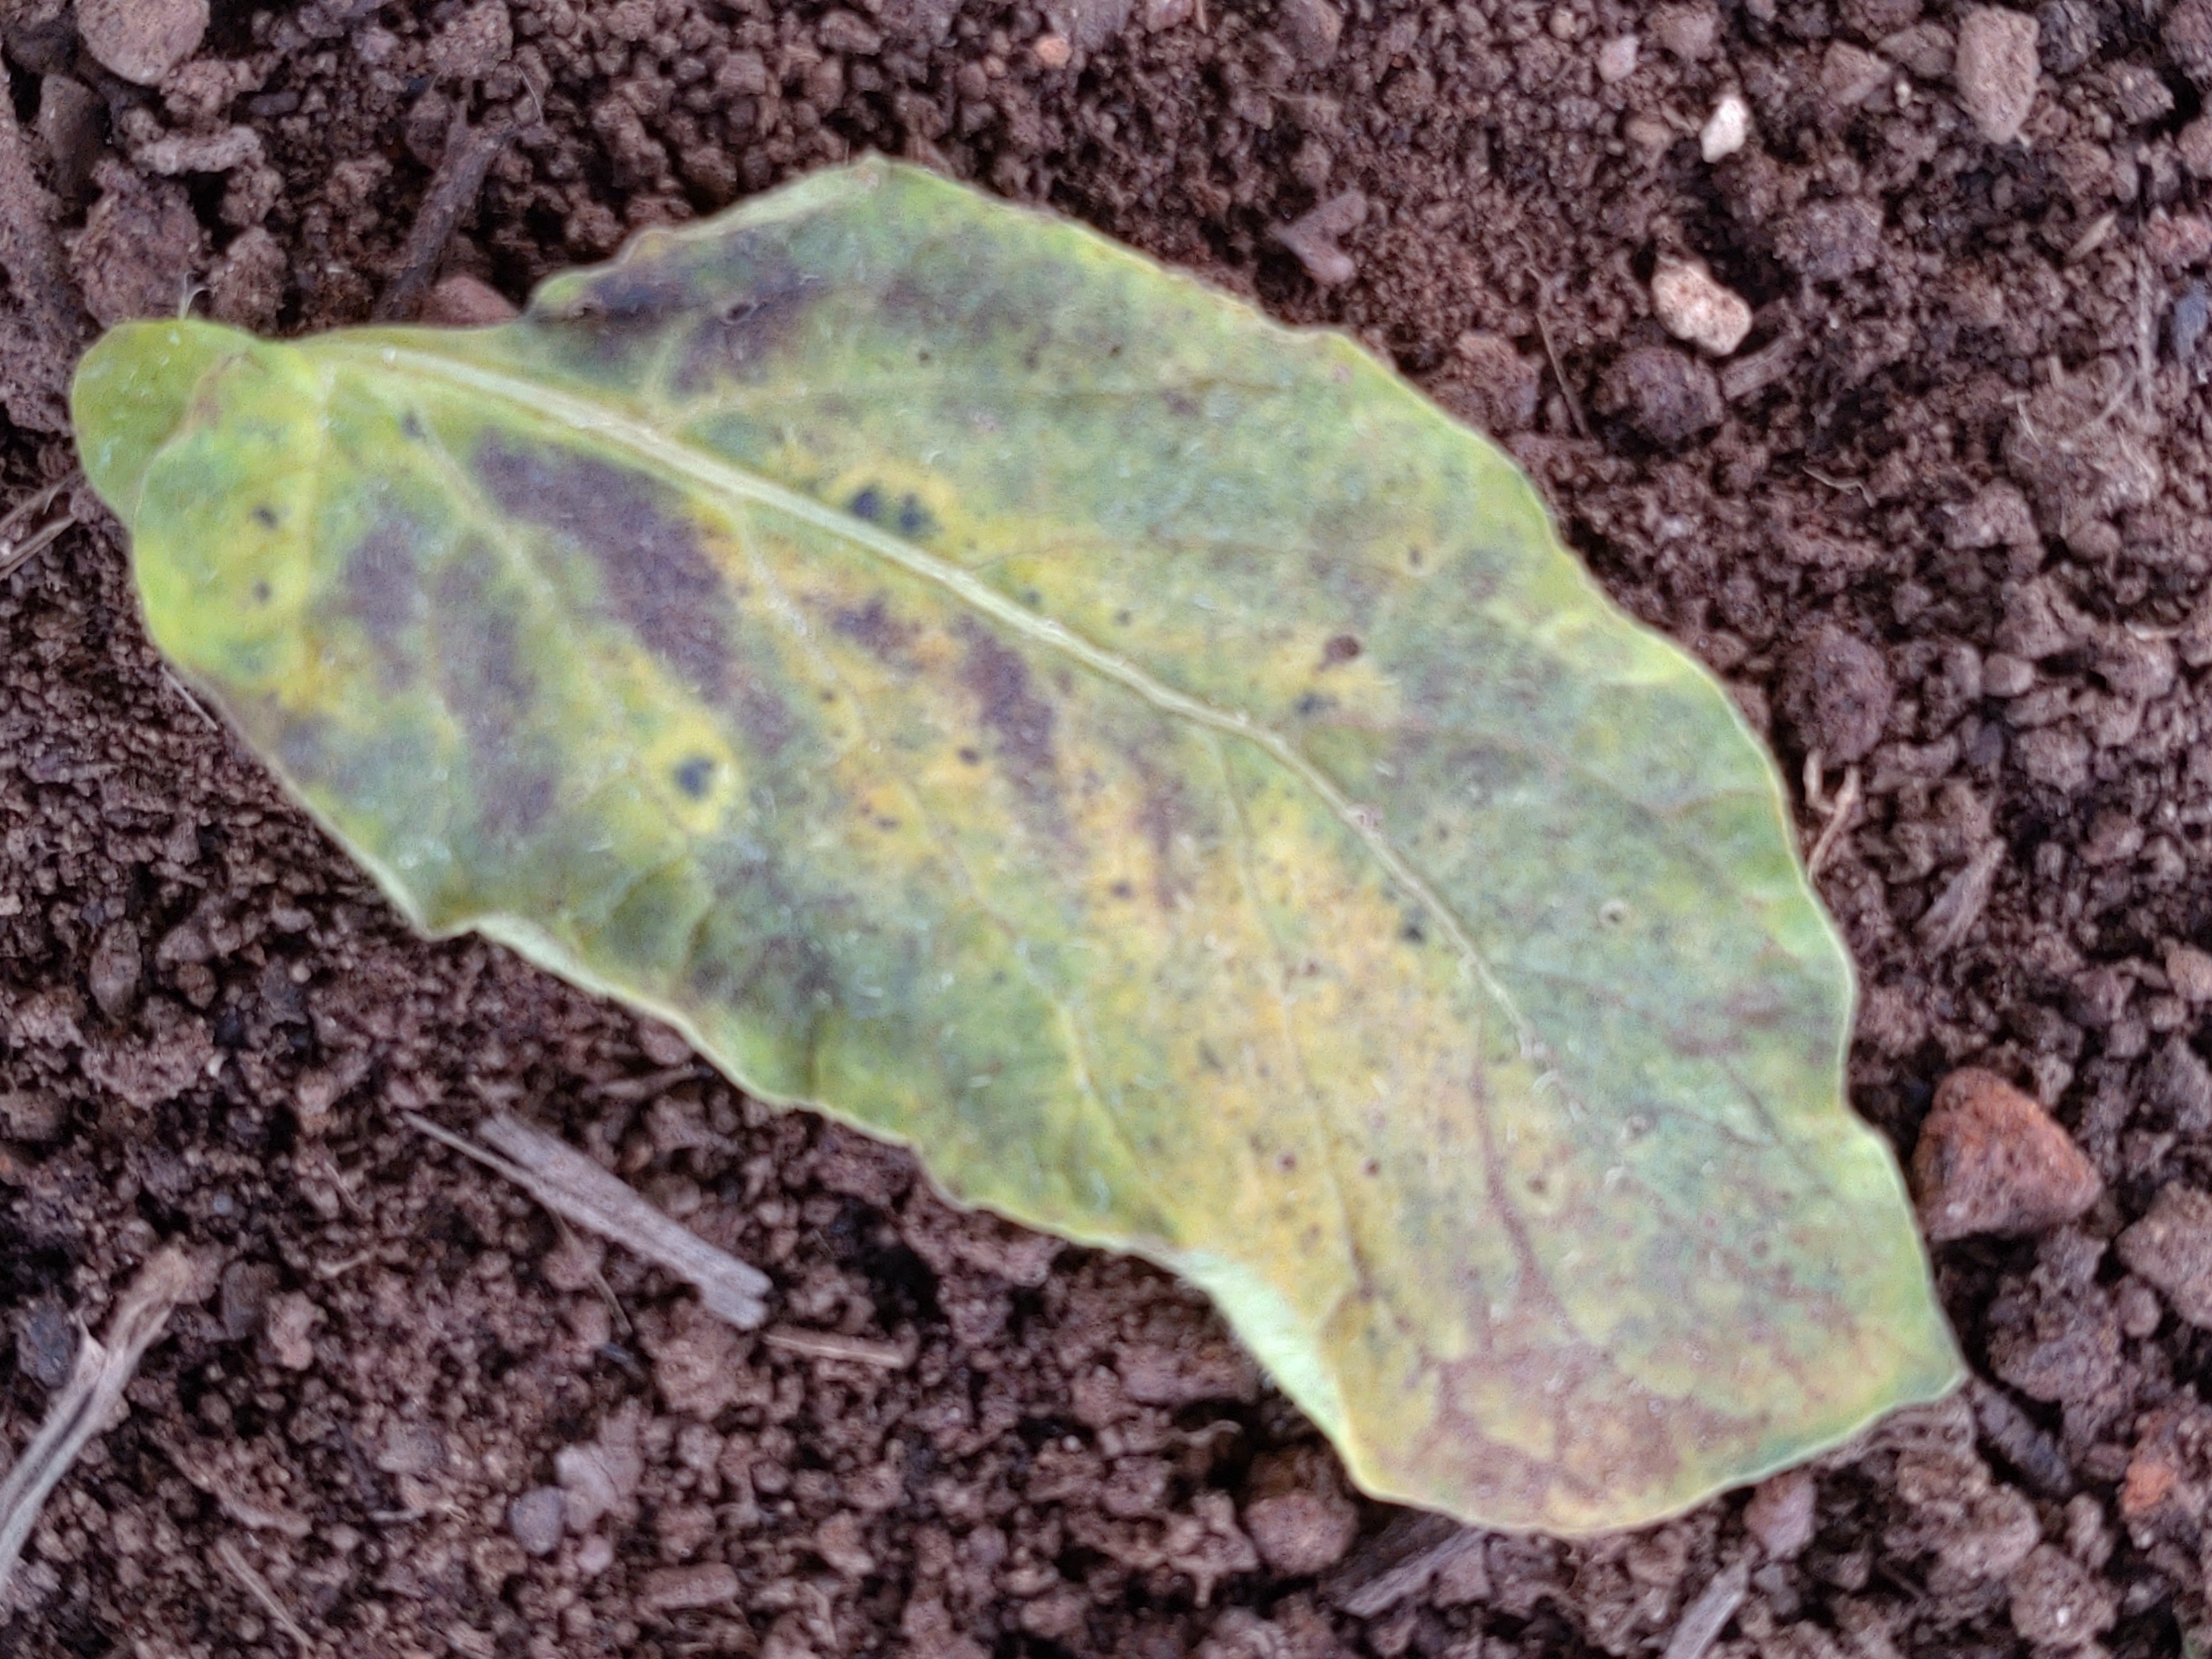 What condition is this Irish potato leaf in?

late blight
